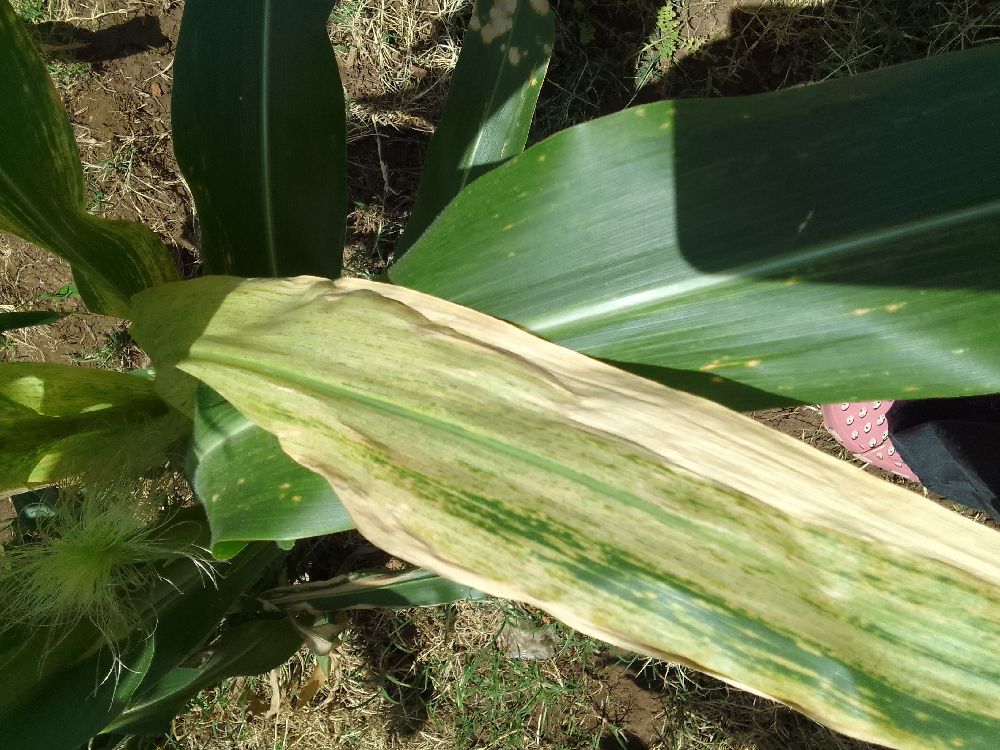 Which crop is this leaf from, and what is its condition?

maize, maize lethal necrosis
